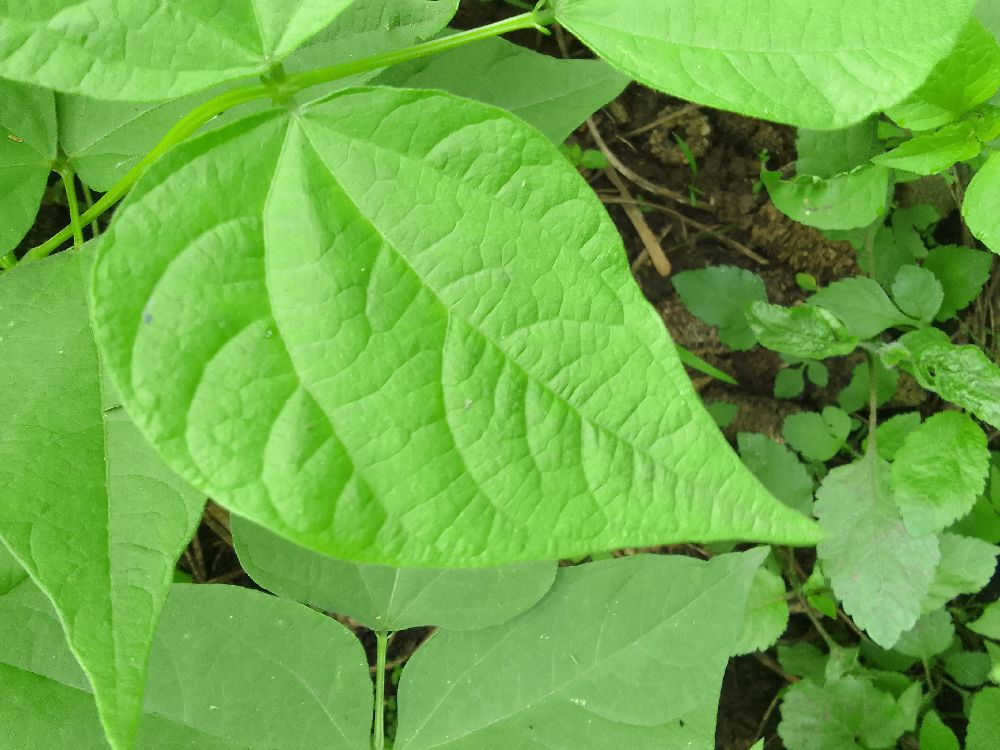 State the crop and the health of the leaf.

common bean, healthy
